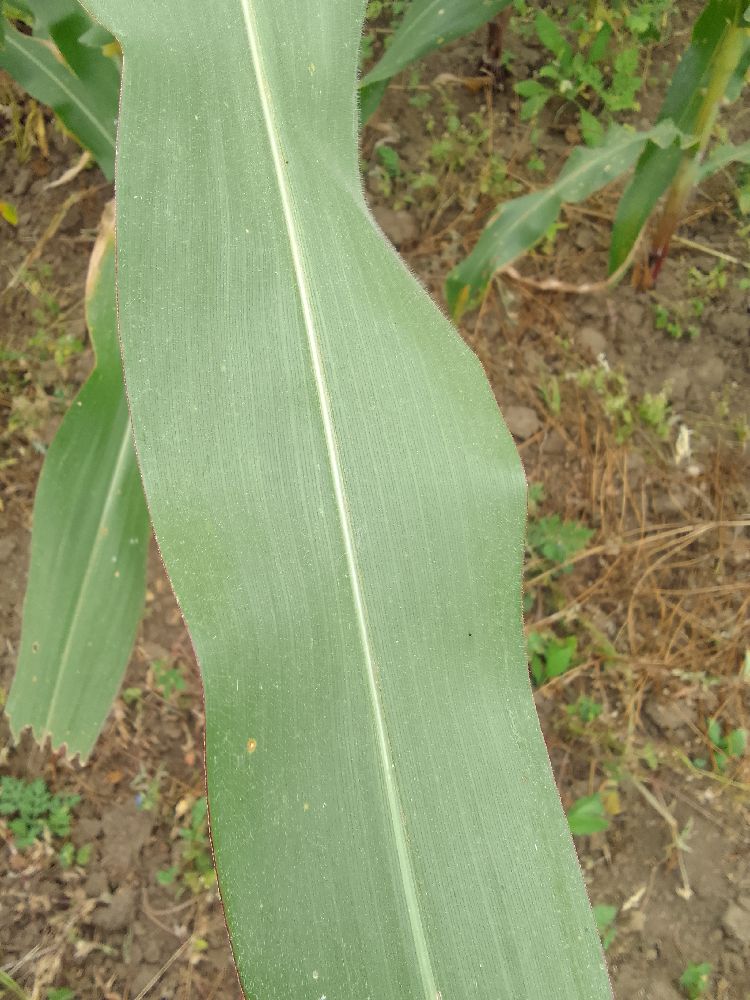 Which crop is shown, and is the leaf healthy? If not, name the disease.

maize, healthy
